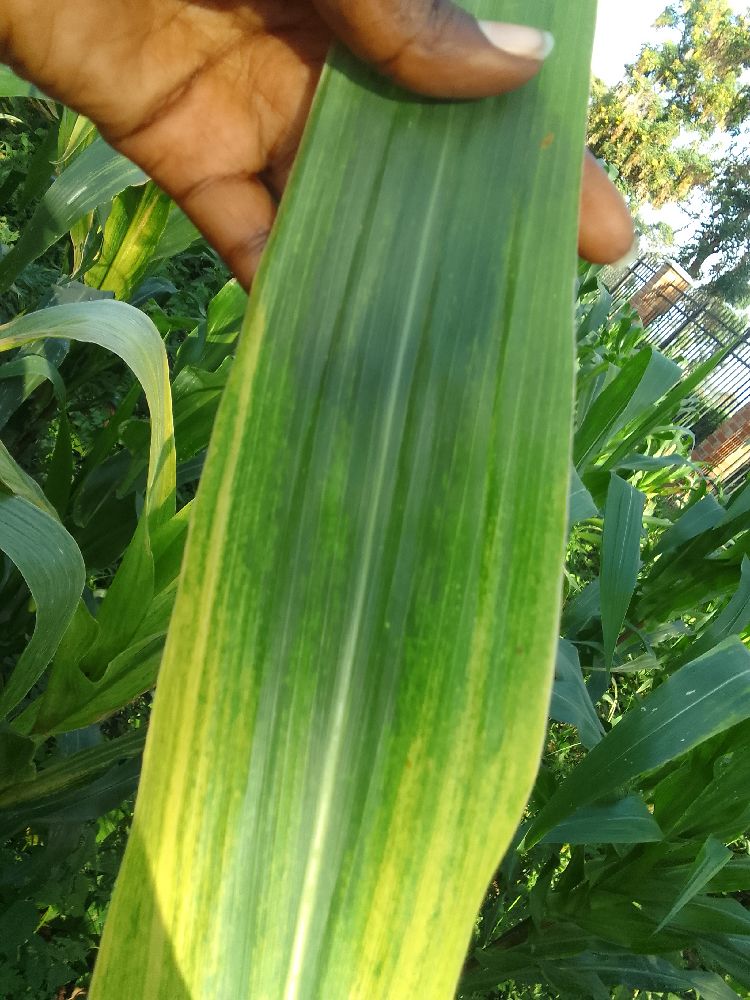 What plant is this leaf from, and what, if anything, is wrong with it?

maize, maize lethal necrosis
